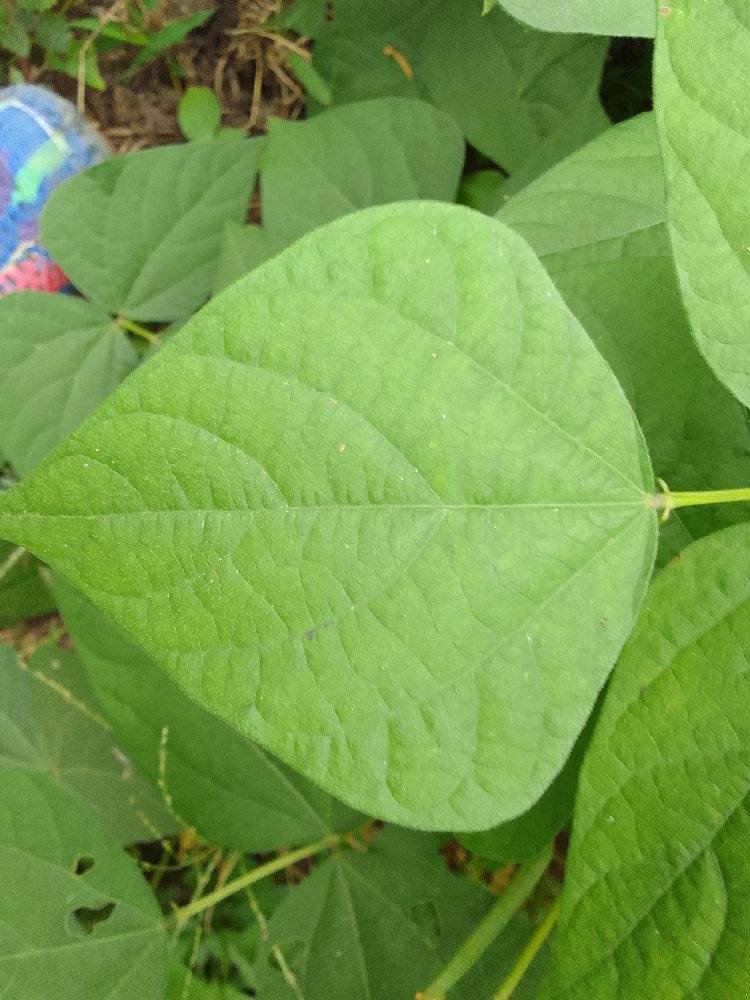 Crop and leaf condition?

common bean, healthy
